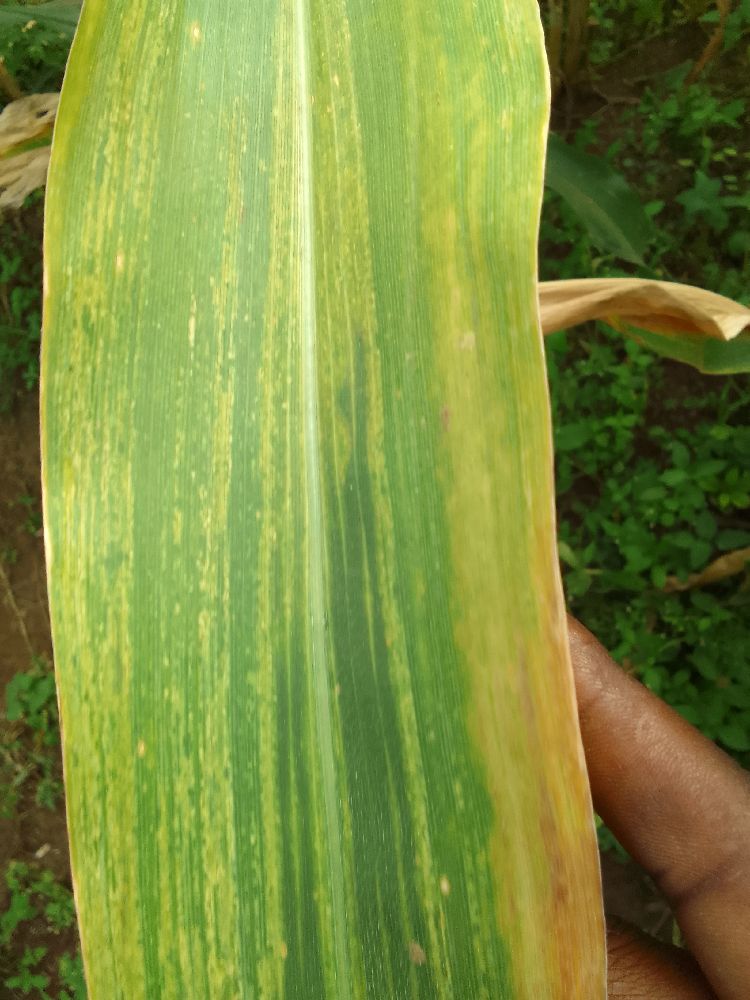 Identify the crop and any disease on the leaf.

maize, maize lethal necrosis
